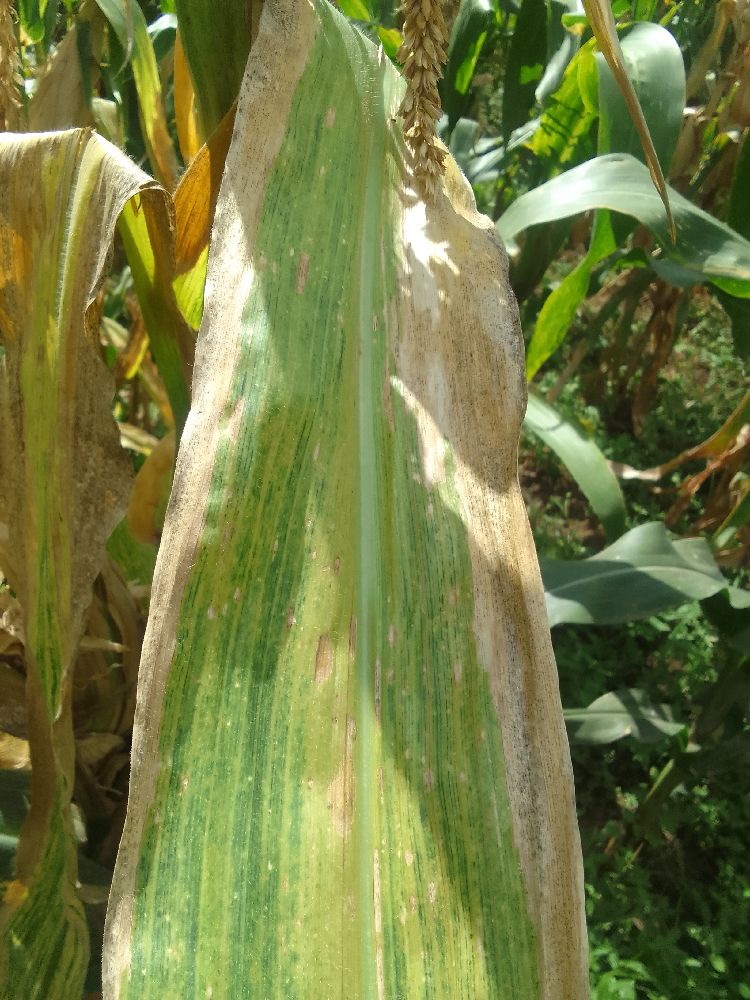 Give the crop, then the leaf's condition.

maize, maize lethal necrosis
